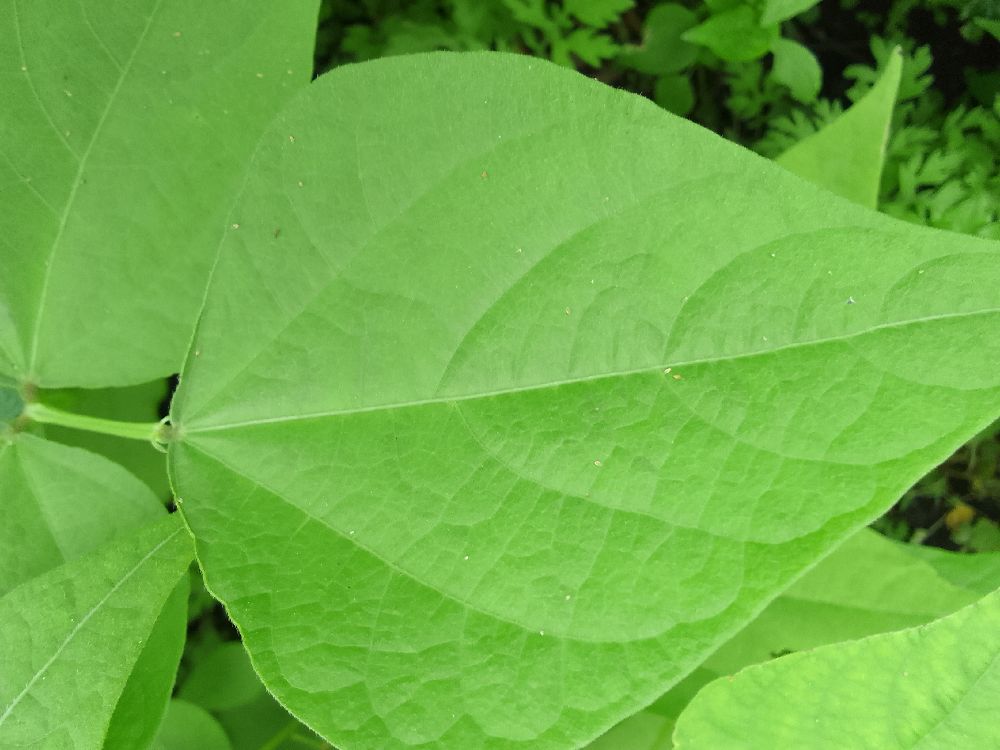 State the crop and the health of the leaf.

common bean, healthy
